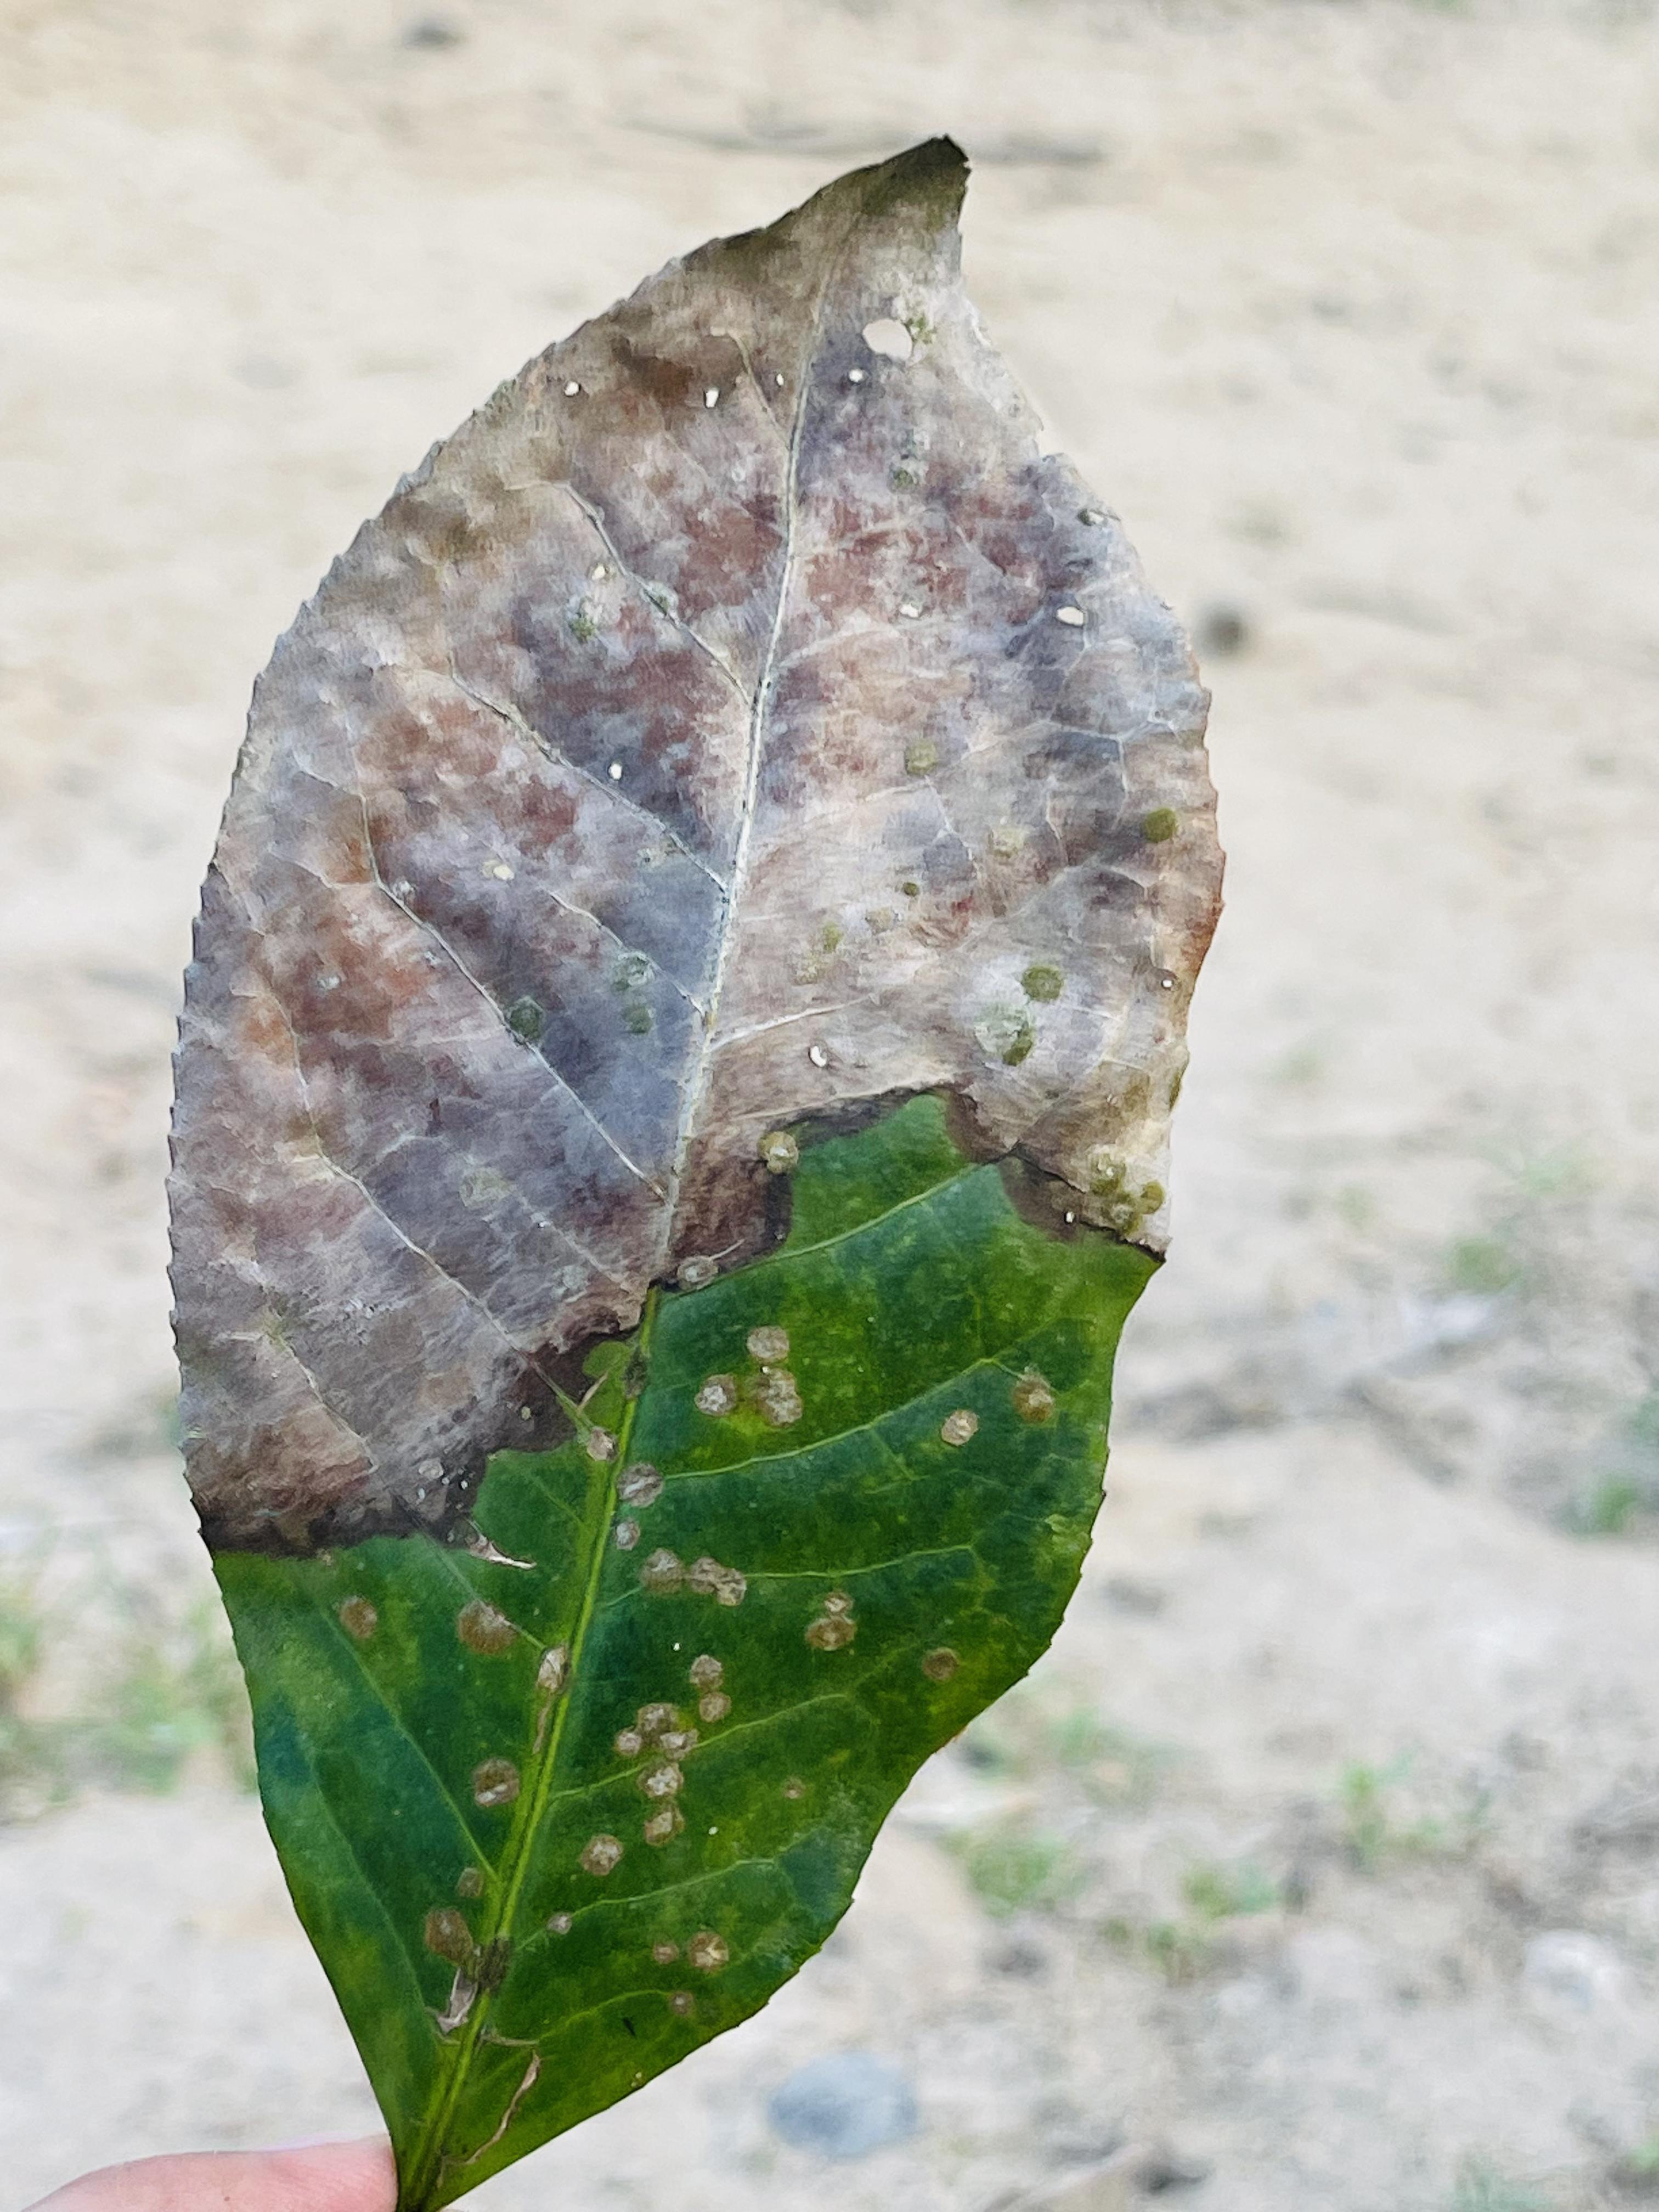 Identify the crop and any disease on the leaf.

tea, blight
